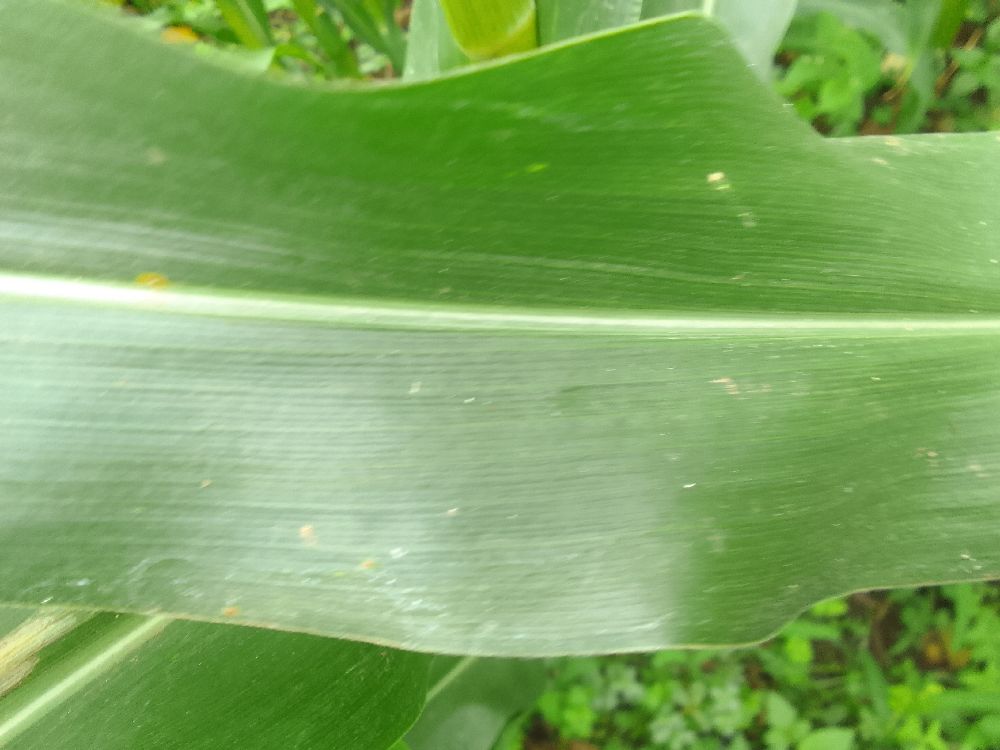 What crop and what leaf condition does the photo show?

maize, healthy
